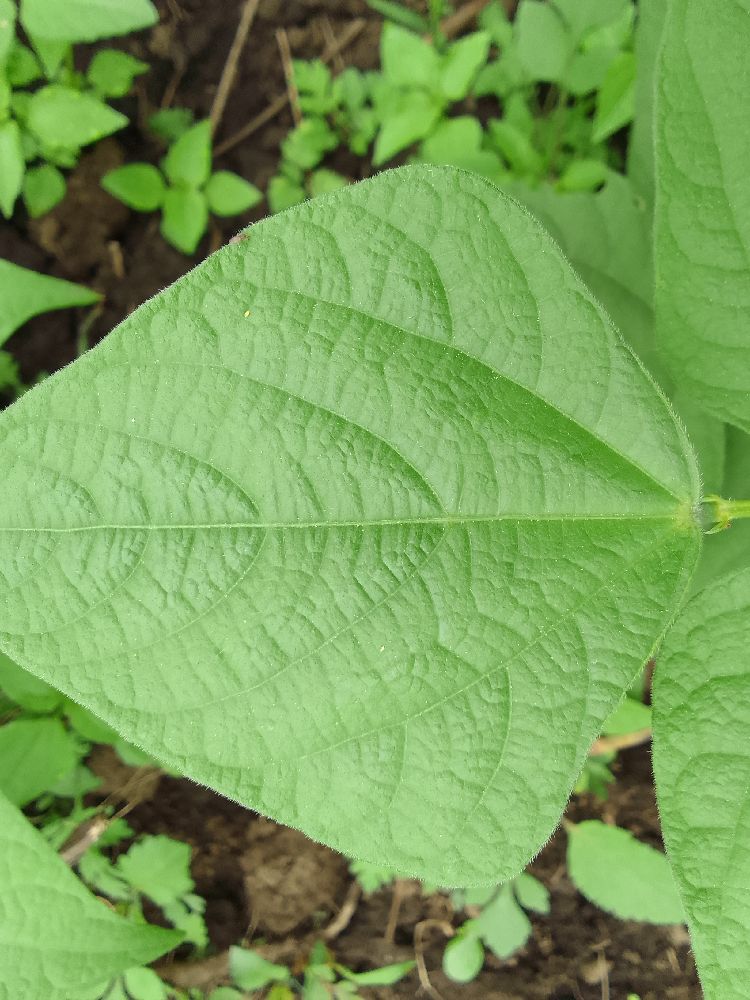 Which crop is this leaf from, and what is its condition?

common bean, healthy
